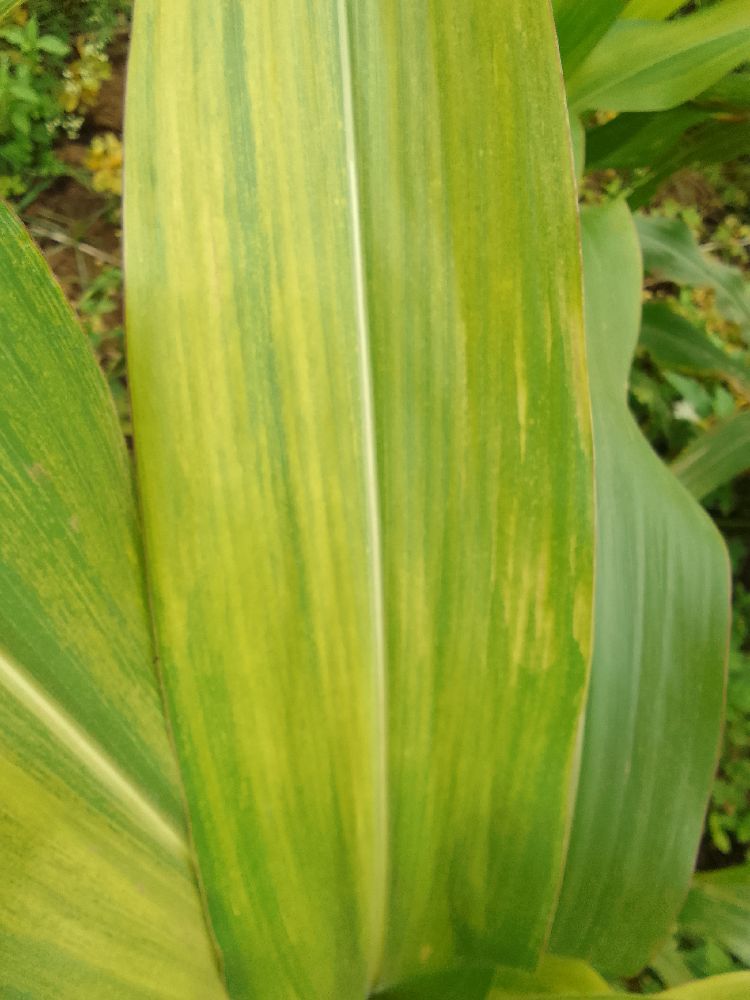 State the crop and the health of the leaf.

maize, maize lethal necrosis
